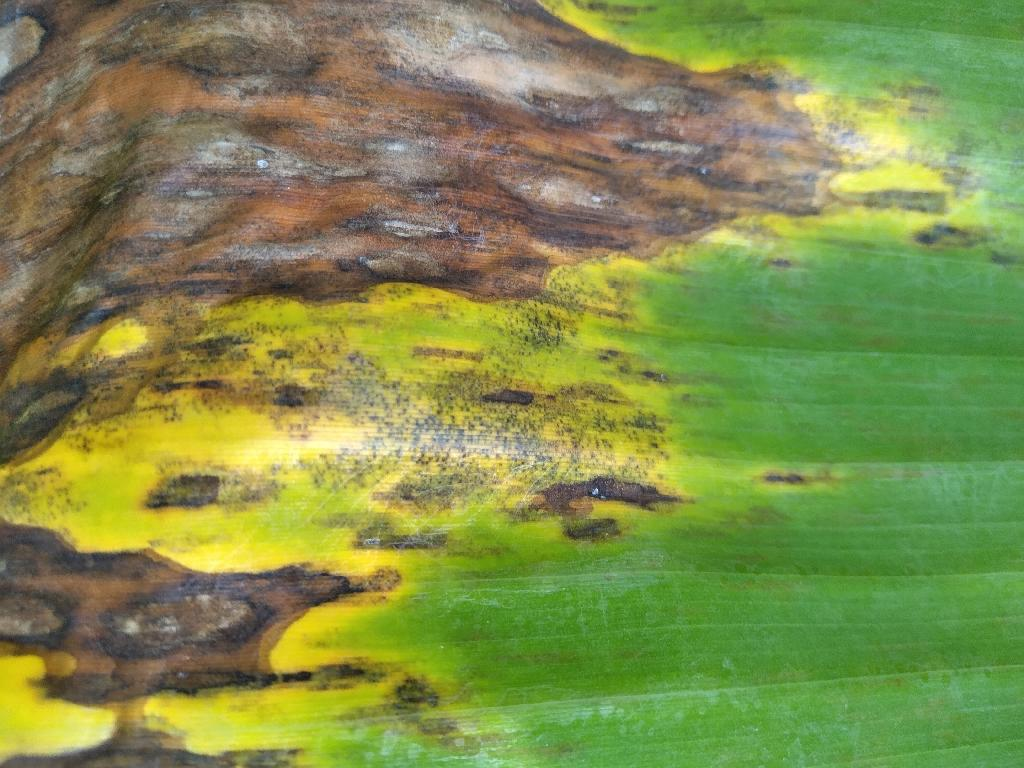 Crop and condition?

banana, black sigatoka
